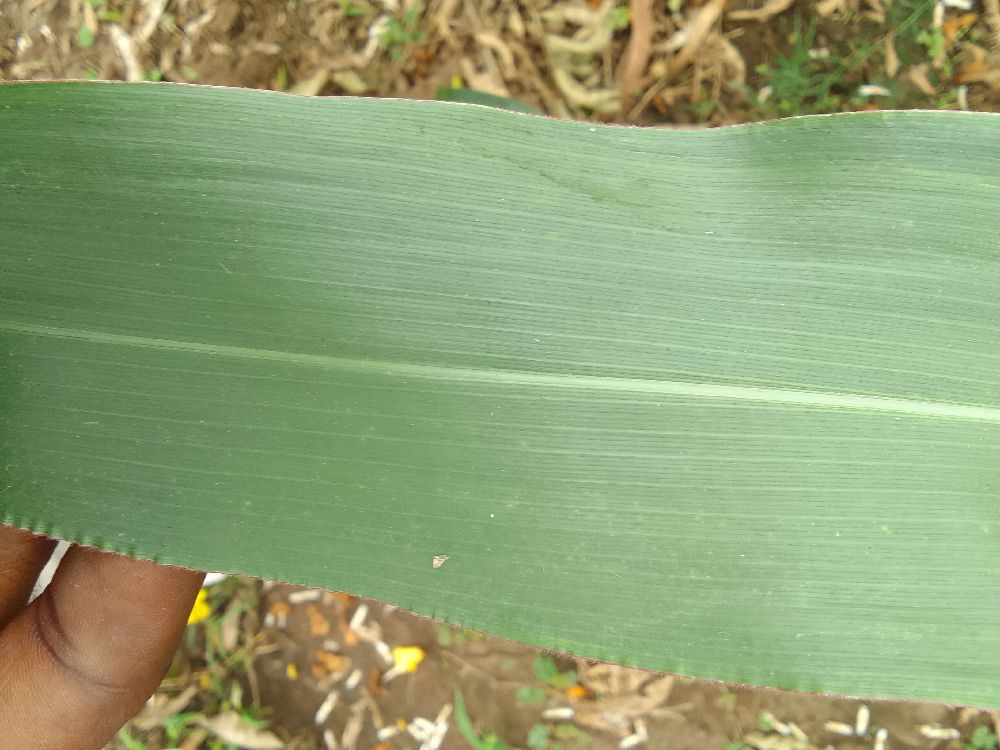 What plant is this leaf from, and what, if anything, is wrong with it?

maize, healthy
